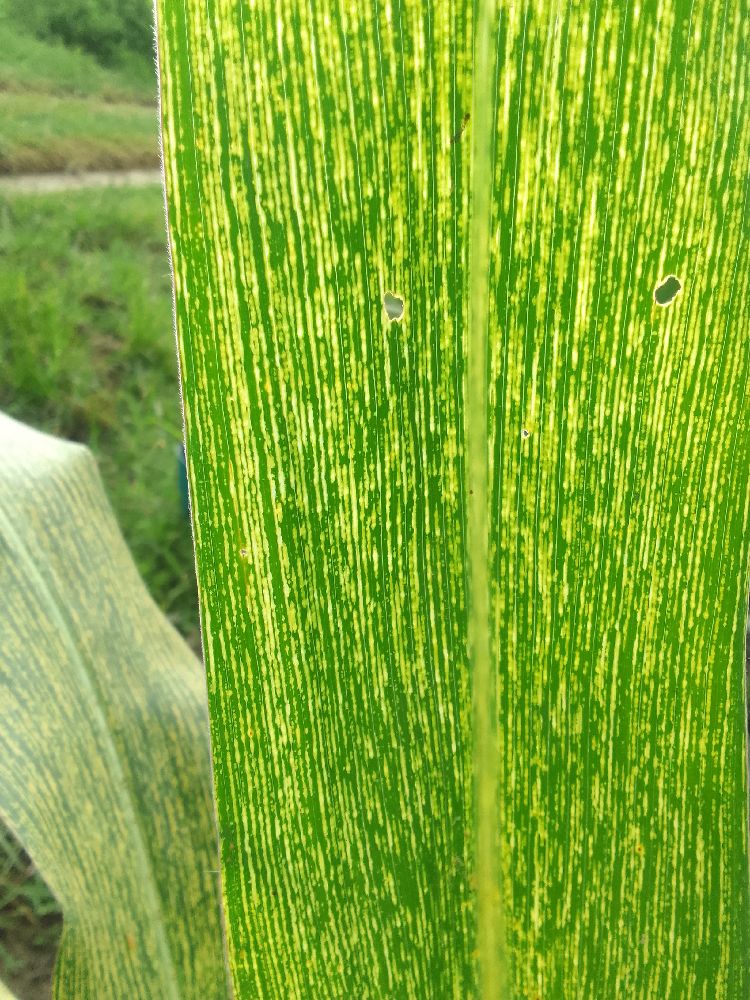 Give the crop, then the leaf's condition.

maize, maize streak virus
